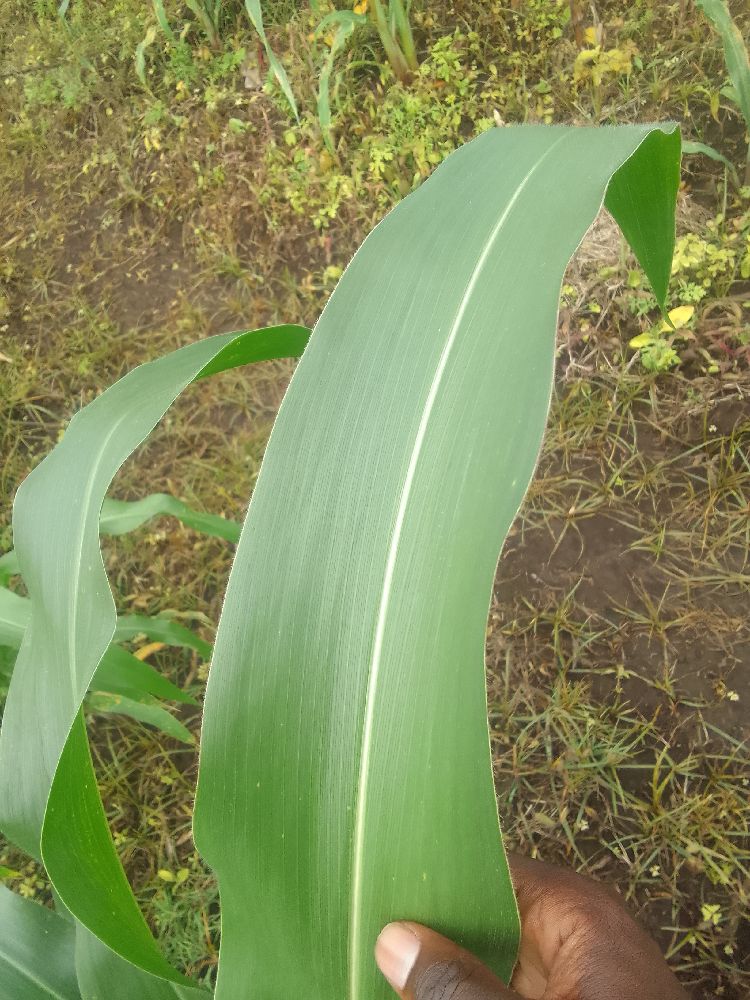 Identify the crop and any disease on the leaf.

maize, healthy
